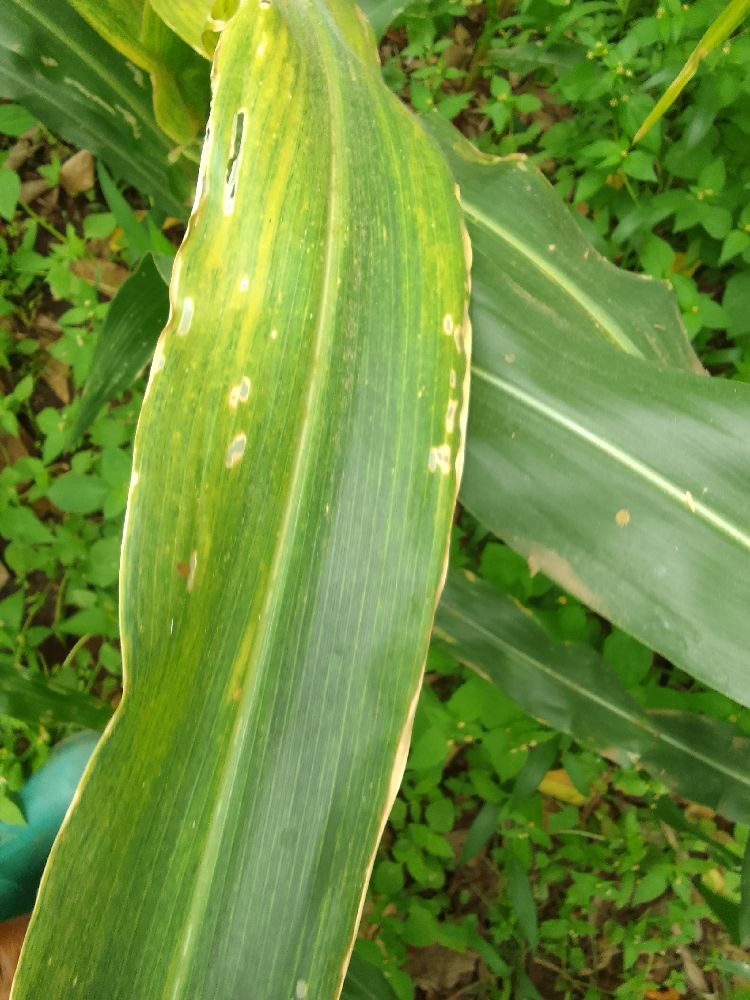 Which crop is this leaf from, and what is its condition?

maize, maize lethal necrosis
